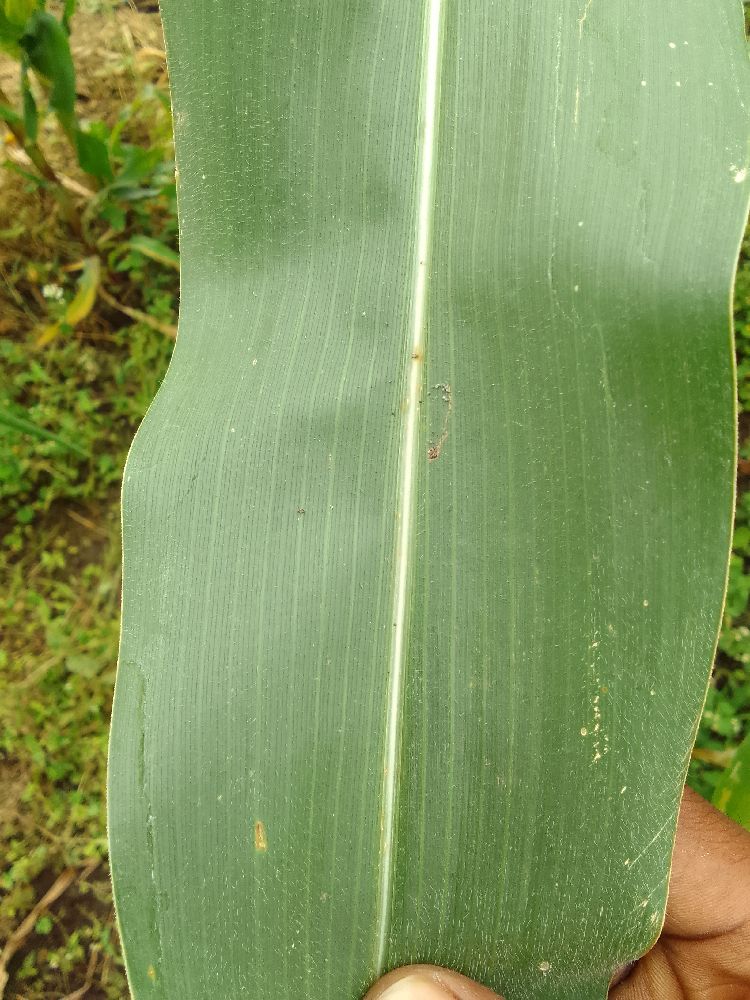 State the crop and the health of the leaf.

maize, healthy
